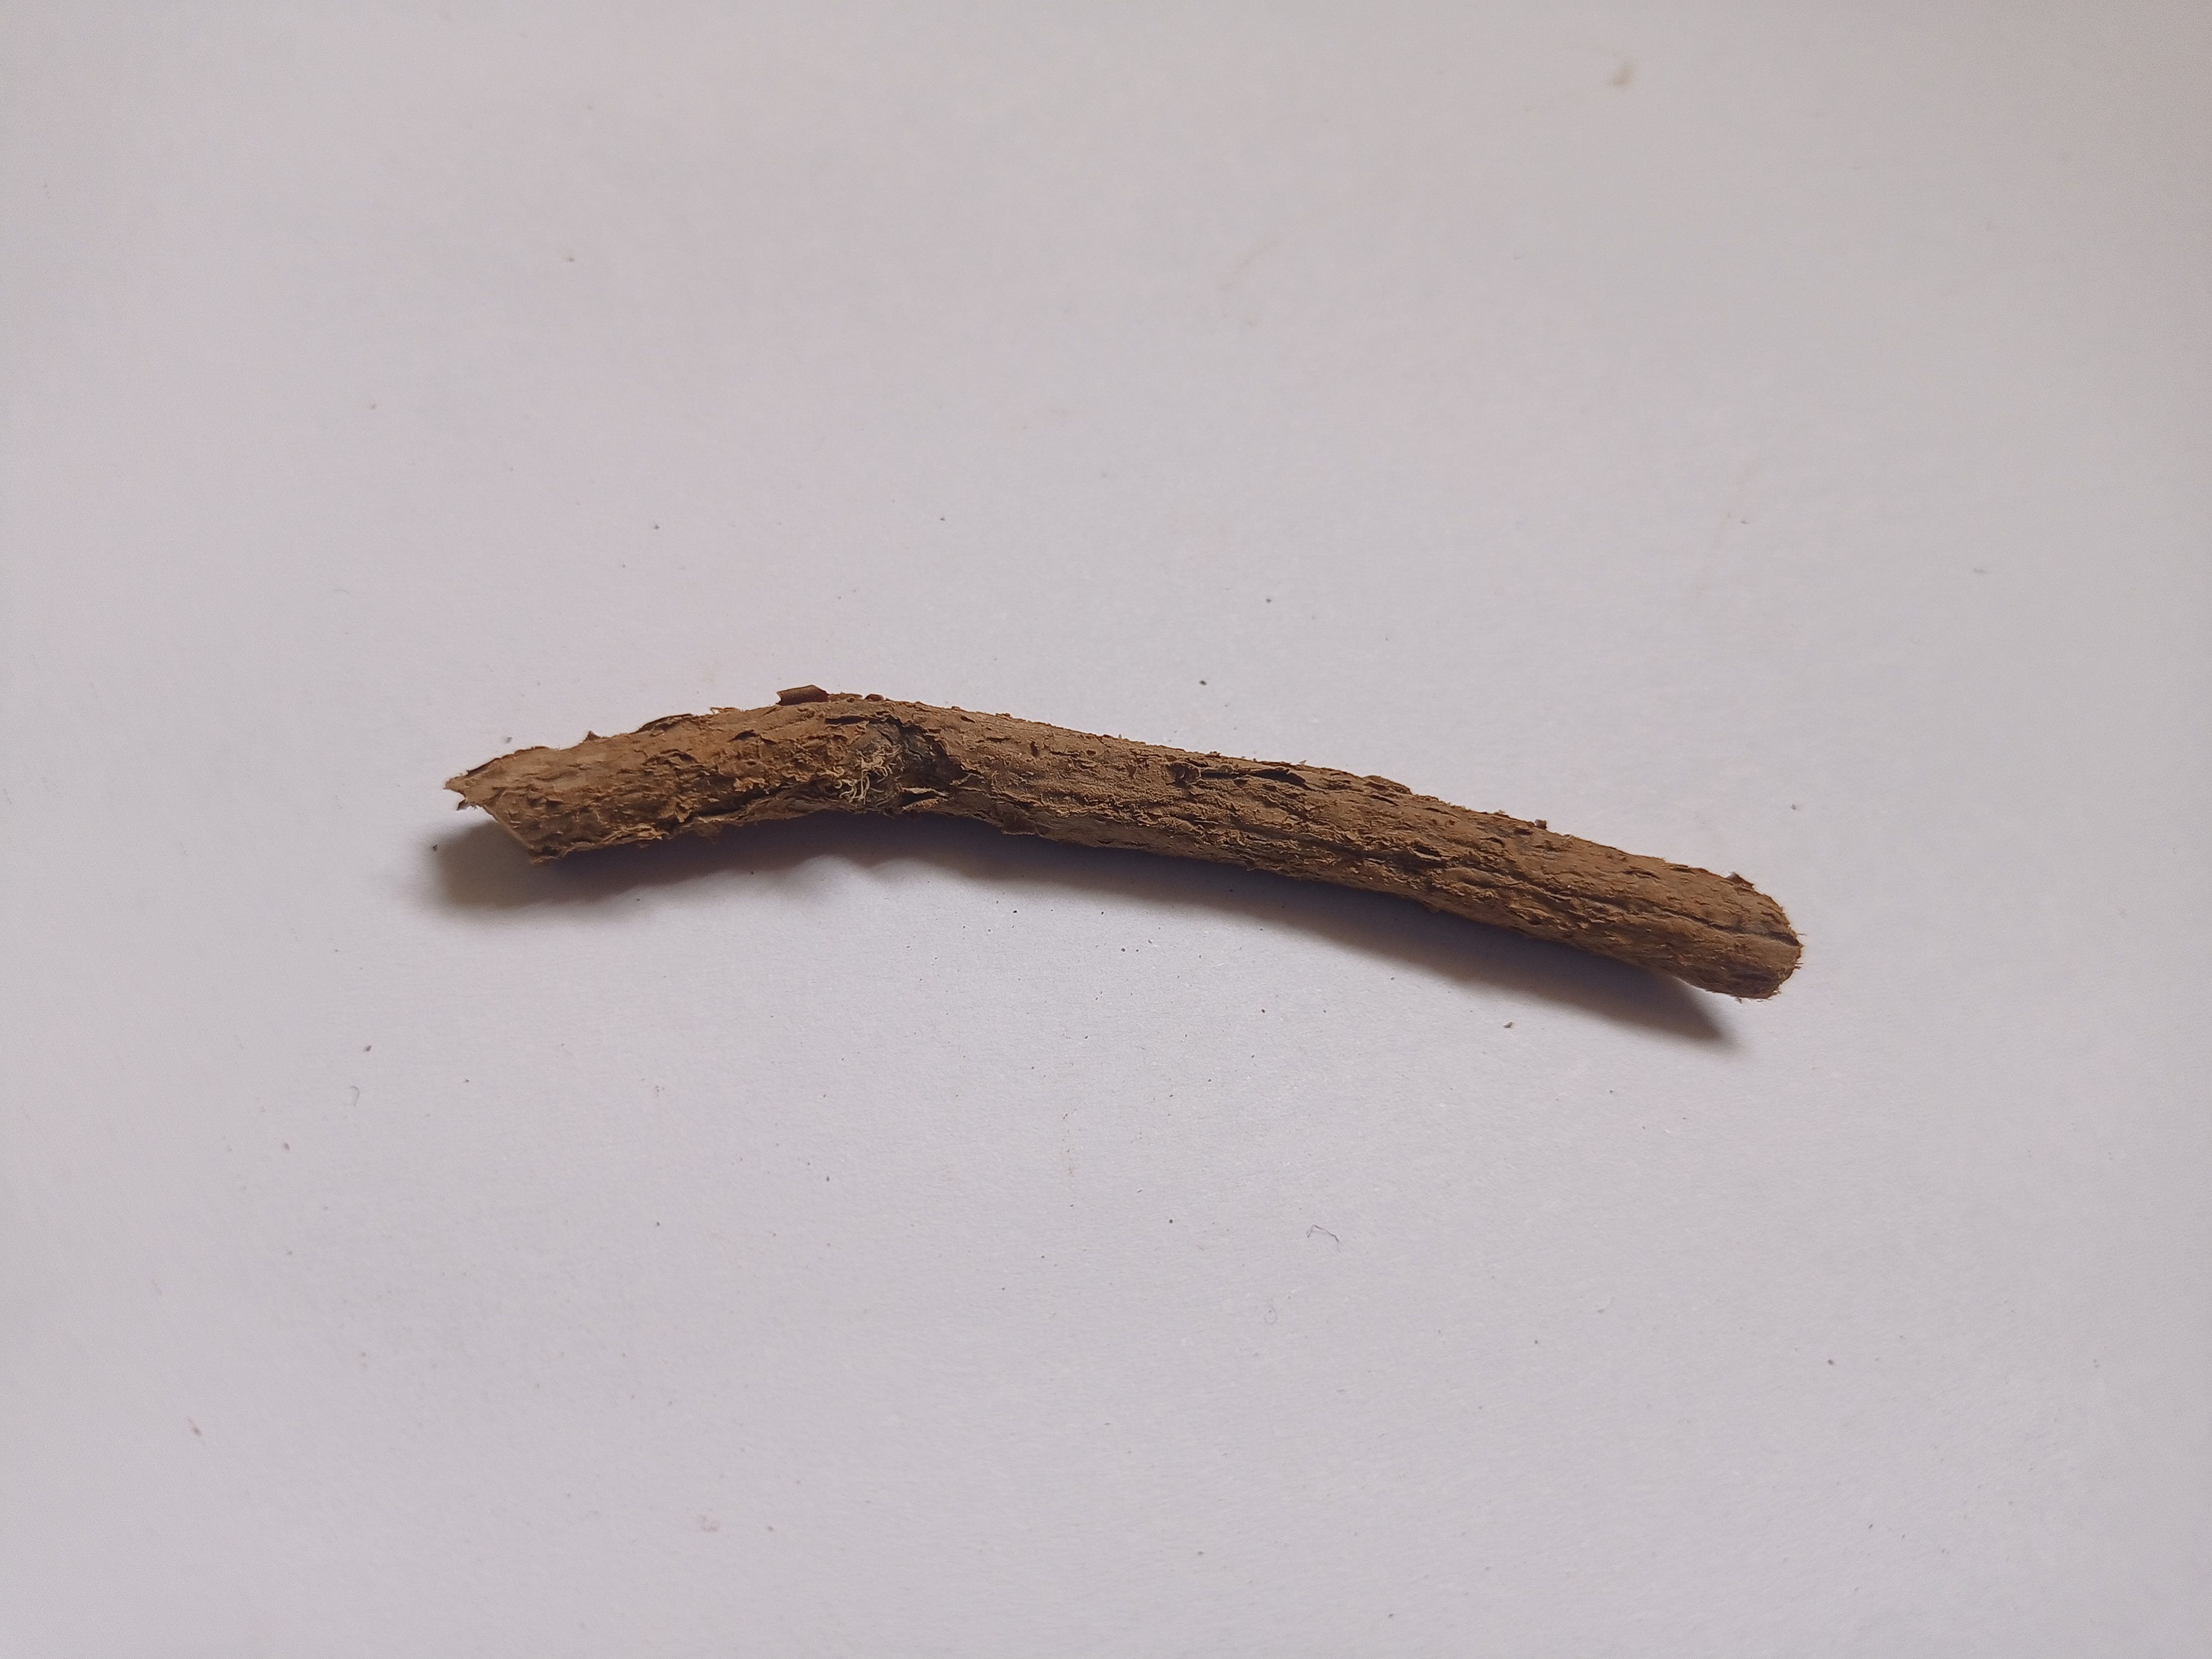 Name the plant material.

jesthamadh
